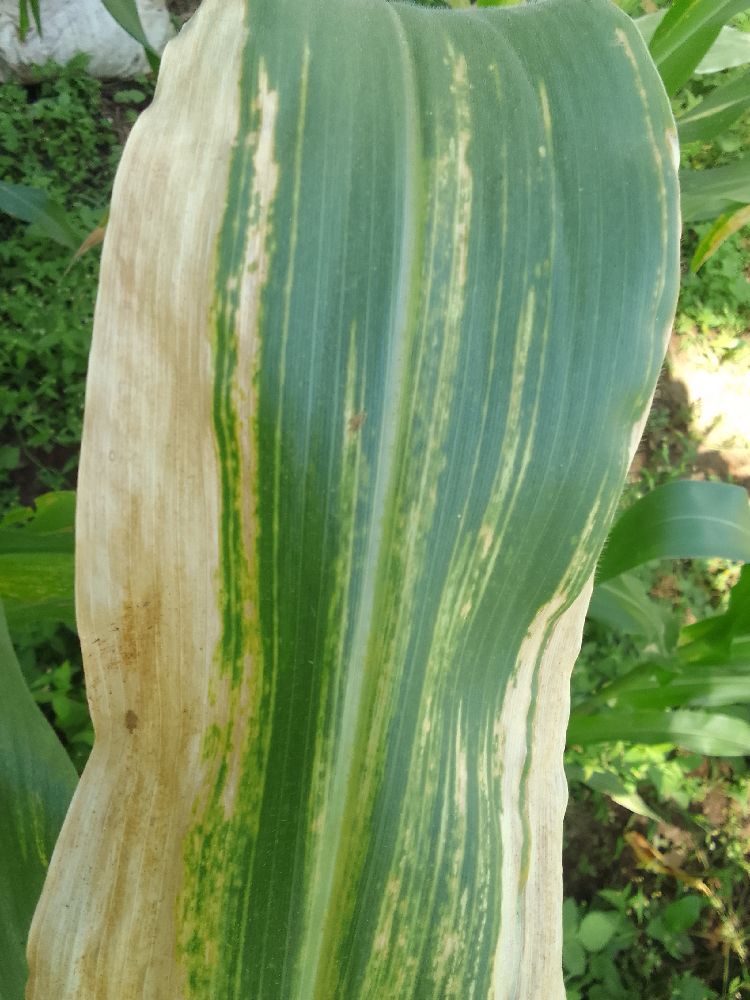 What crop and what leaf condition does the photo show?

maize, maize lethal necrosis
